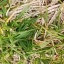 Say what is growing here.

grass
